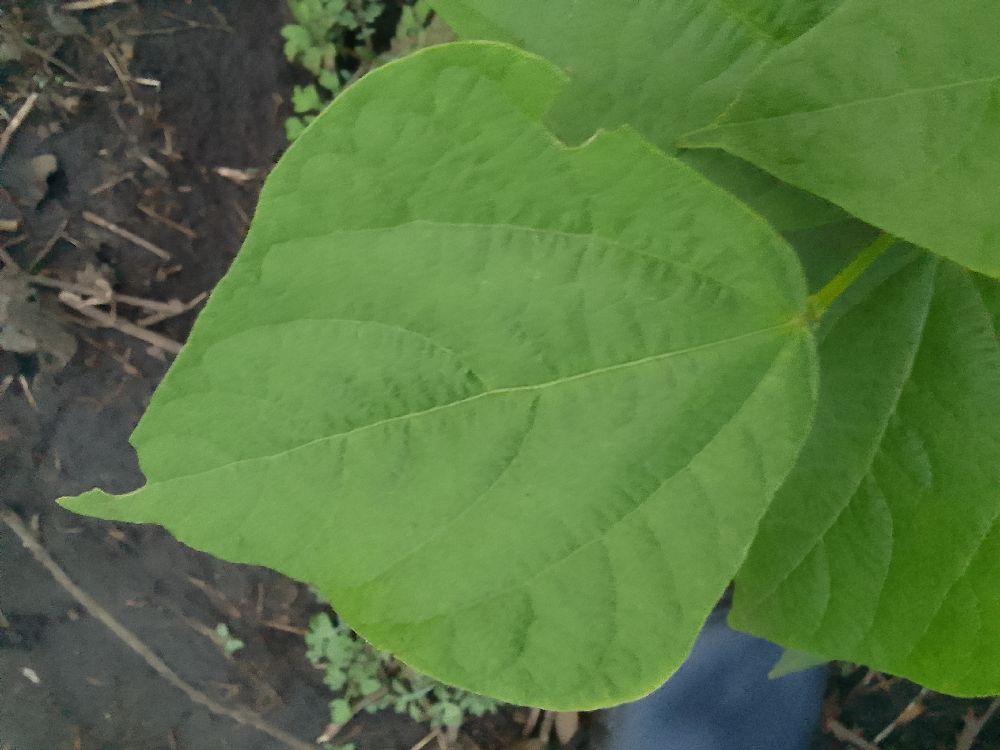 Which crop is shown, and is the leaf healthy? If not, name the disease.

common bean, healthy
